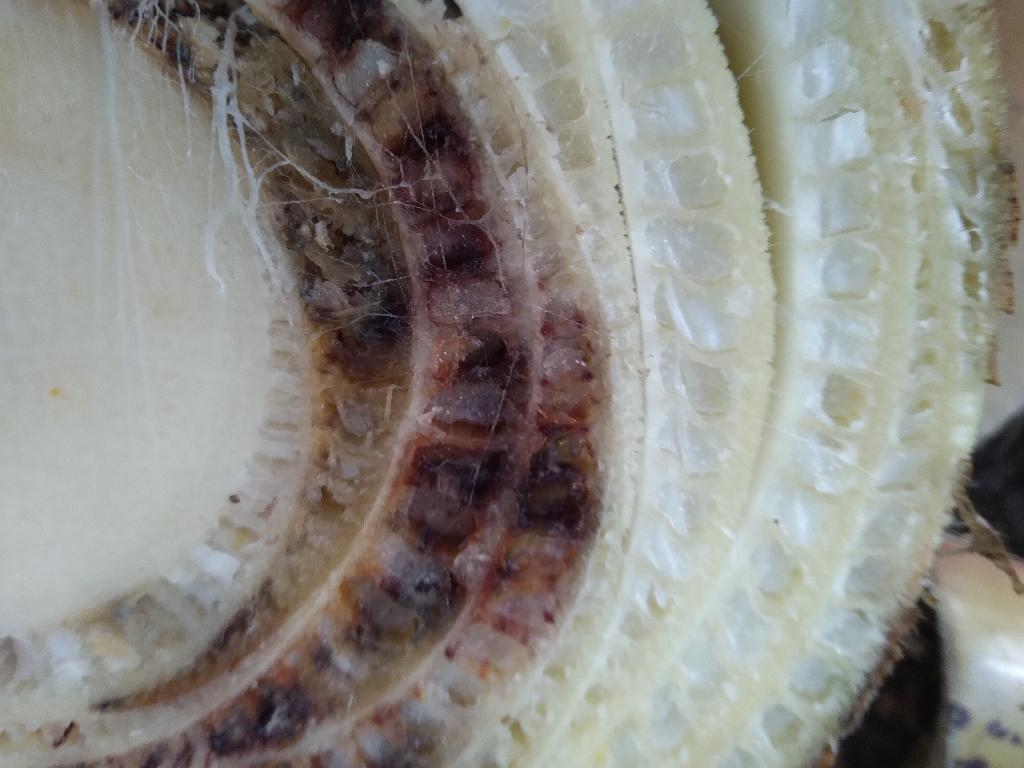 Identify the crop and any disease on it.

banana, fusarium wilt race 1
